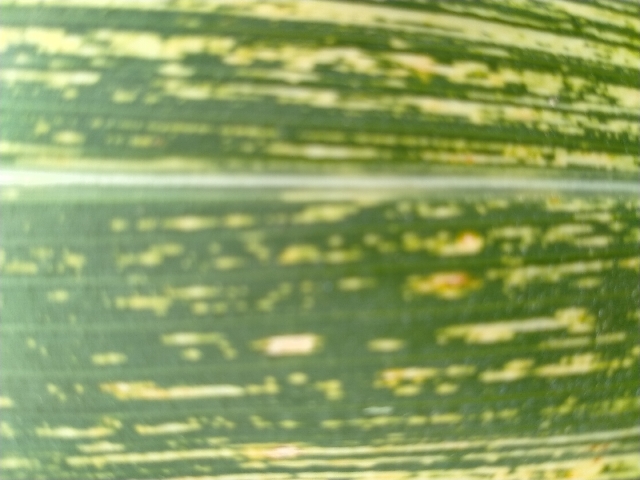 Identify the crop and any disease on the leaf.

maize, maize streak virus
